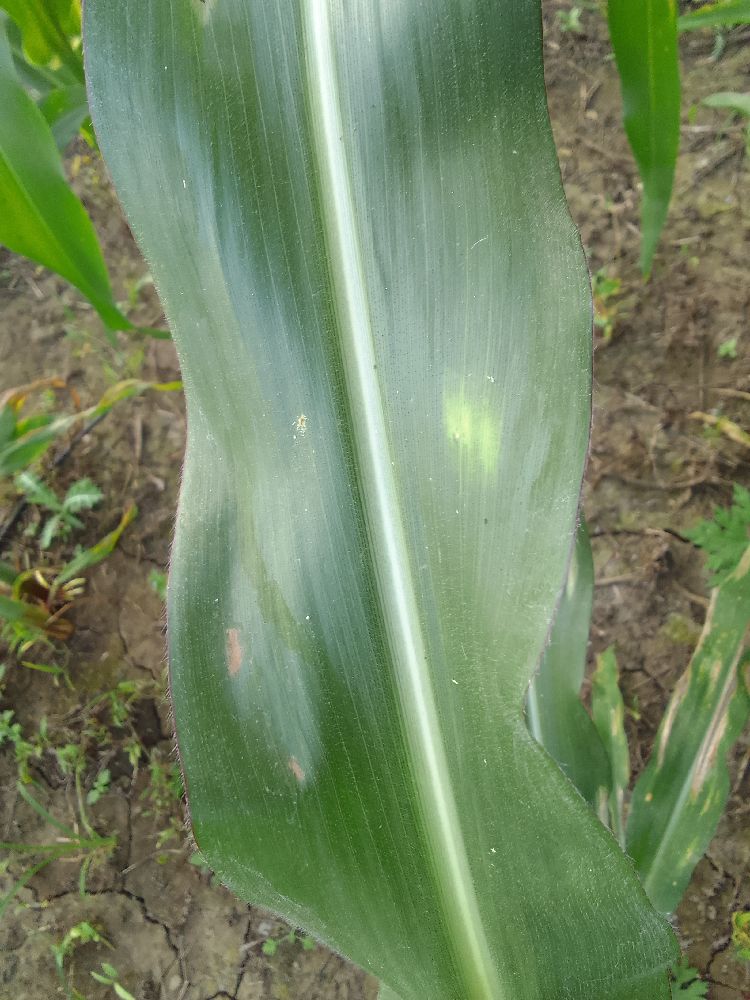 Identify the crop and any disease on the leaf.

maize, healthy
